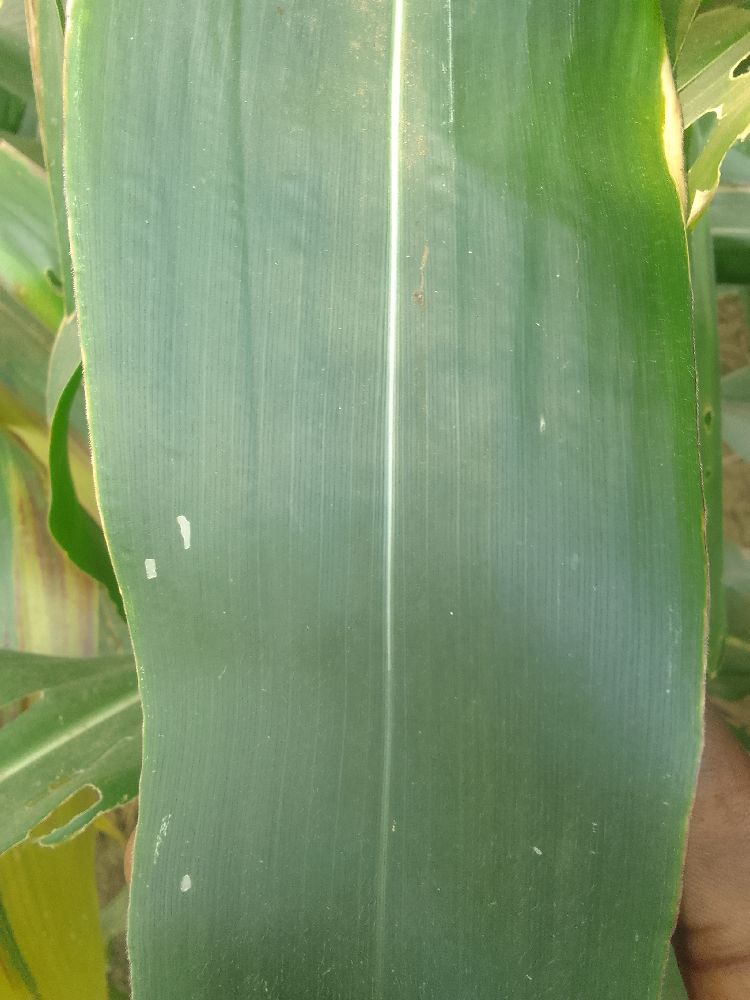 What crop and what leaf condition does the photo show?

maize, healthy
